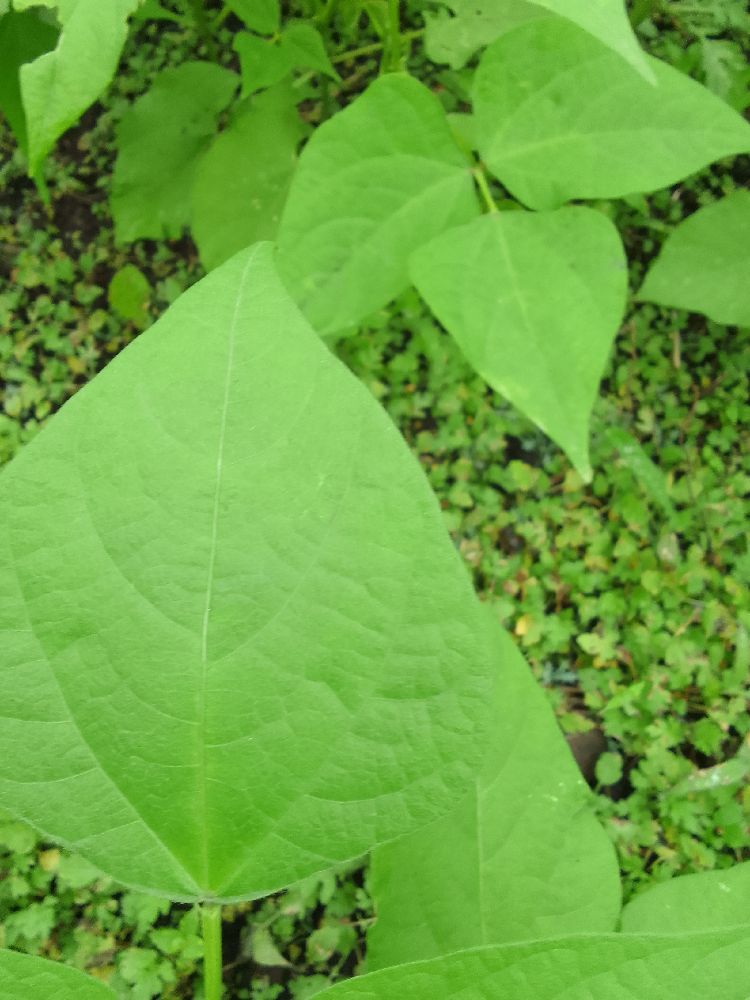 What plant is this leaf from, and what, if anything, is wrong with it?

common bean, healthy
